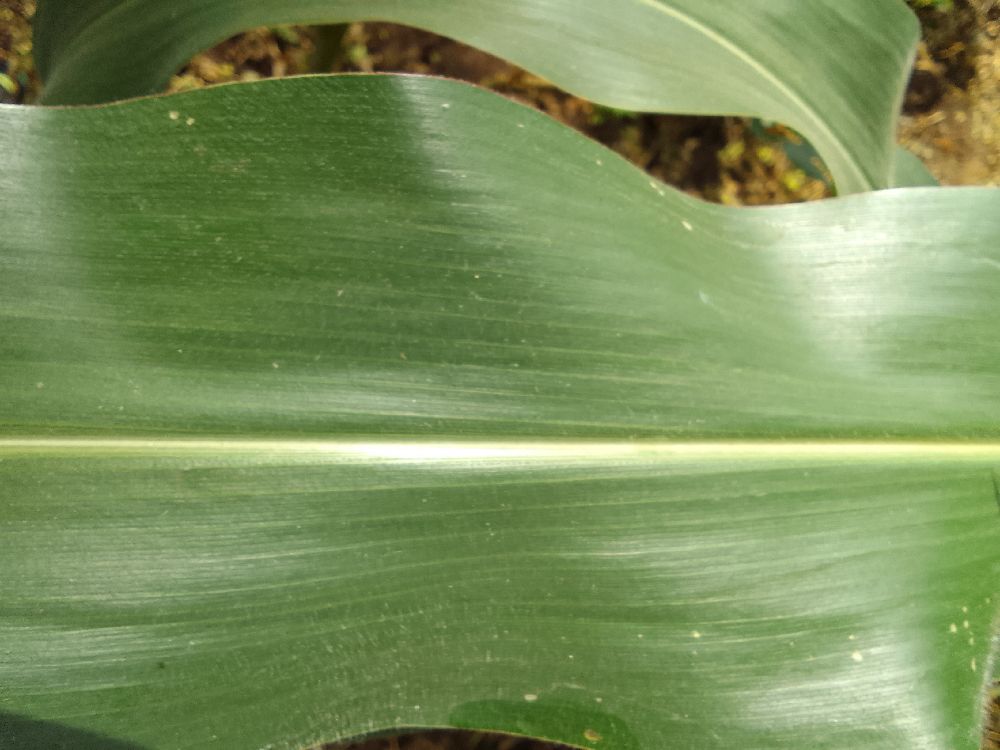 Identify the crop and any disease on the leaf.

maize, healthy
